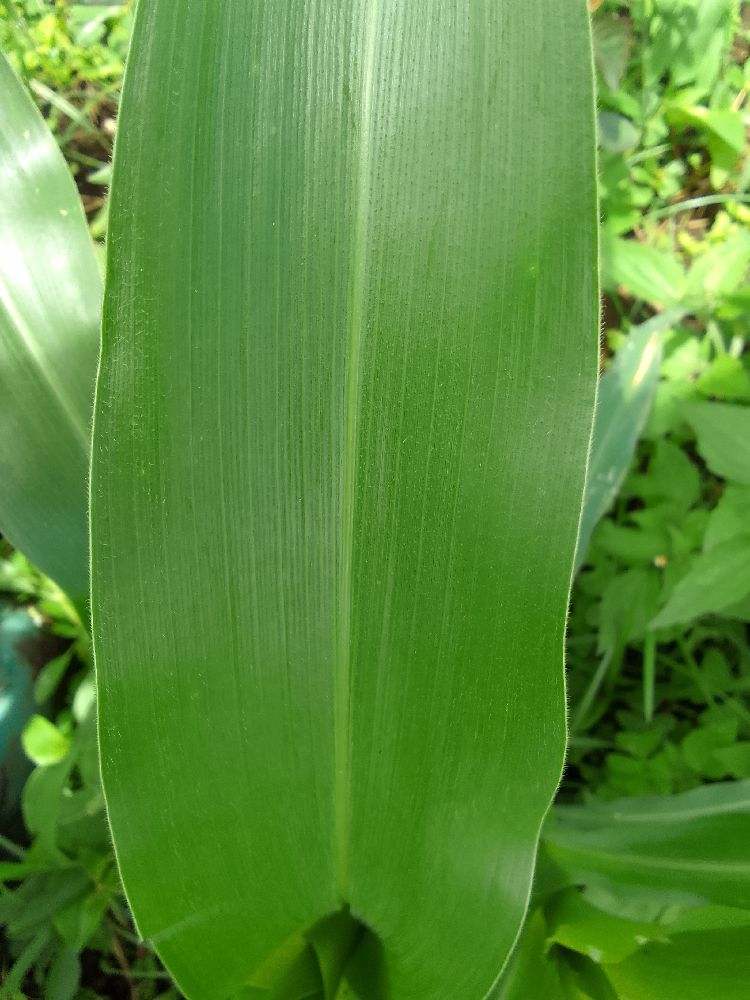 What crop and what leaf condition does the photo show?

maize, healthy
